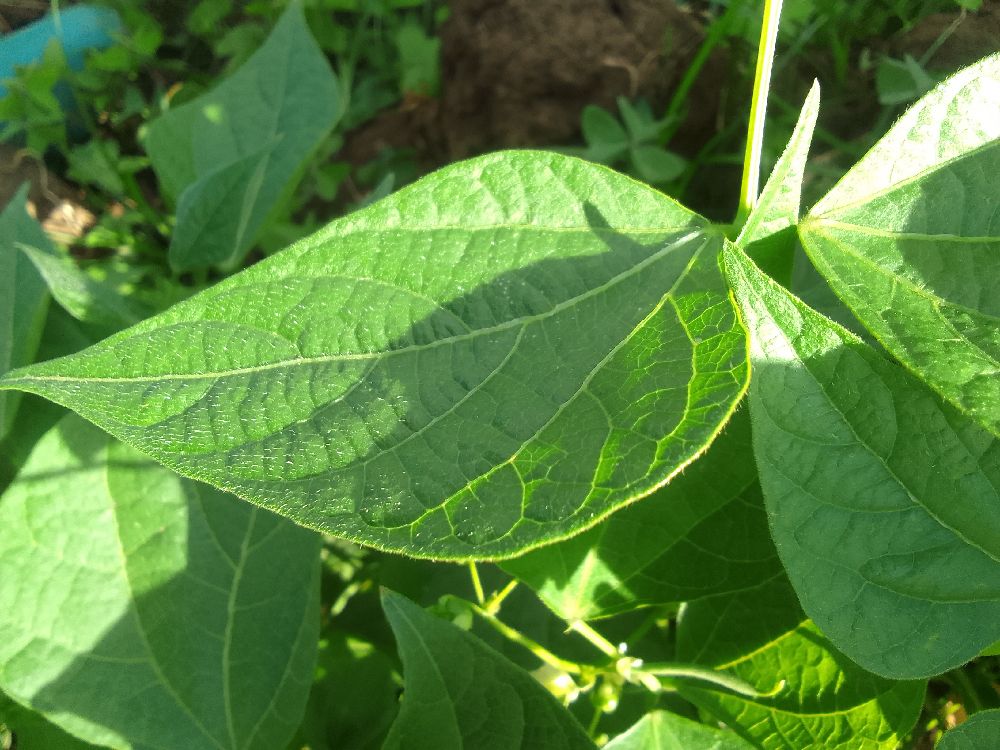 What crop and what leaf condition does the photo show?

common bean, healthy
